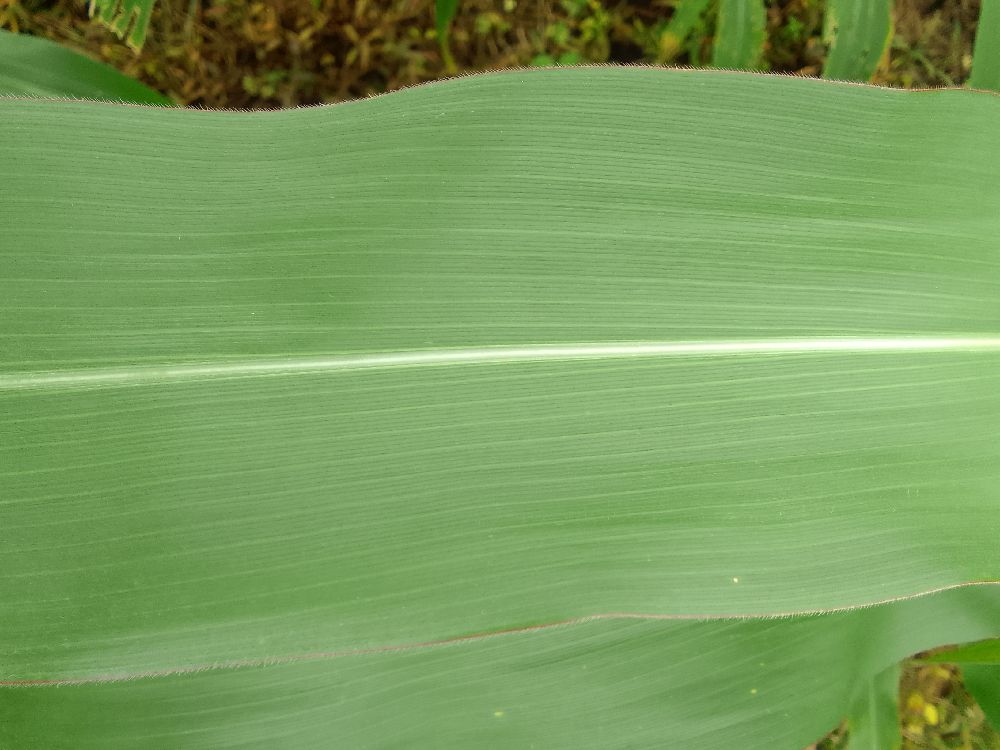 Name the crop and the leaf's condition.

maize, healthy
